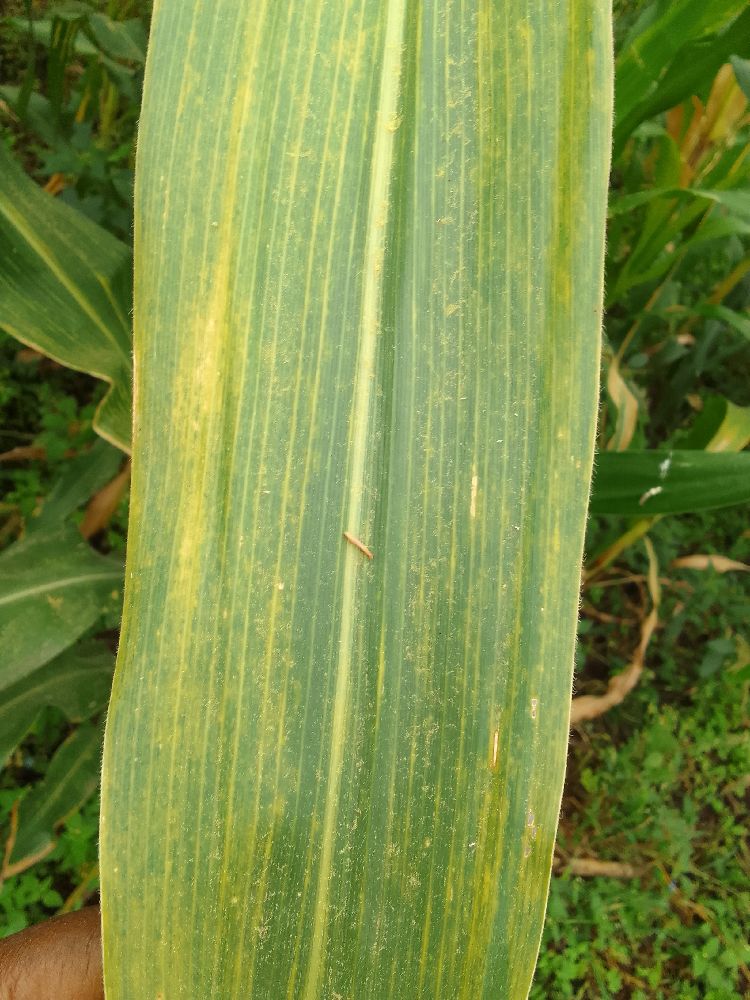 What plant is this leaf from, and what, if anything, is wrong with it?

maize, maize lethal necrosis
